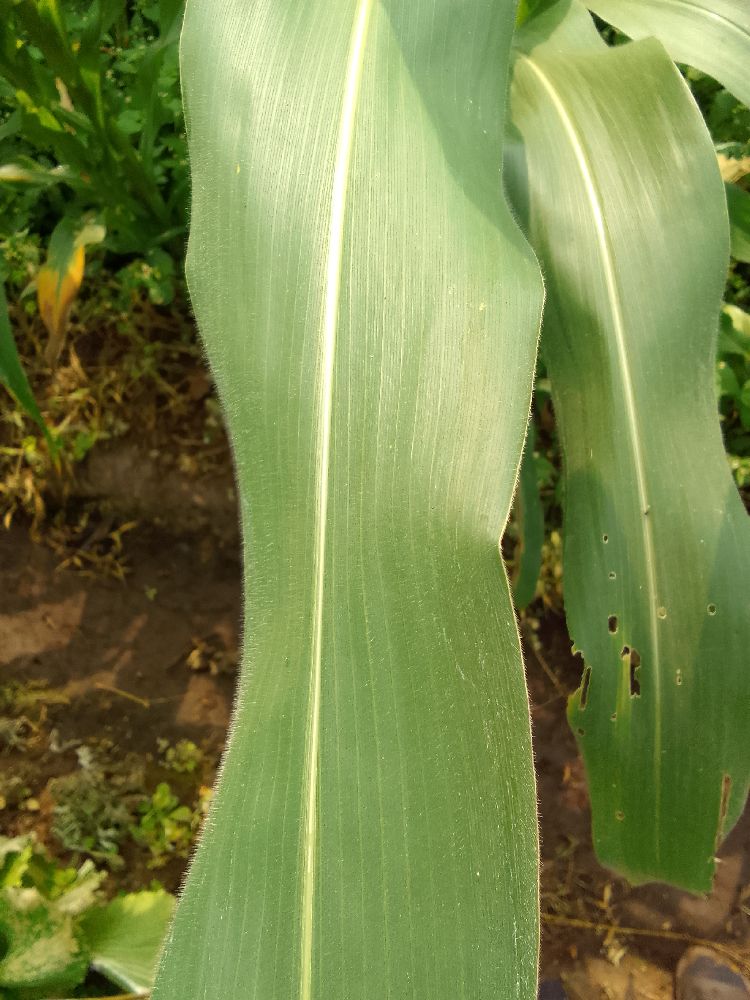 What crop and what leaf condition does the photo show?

maize, healthy
